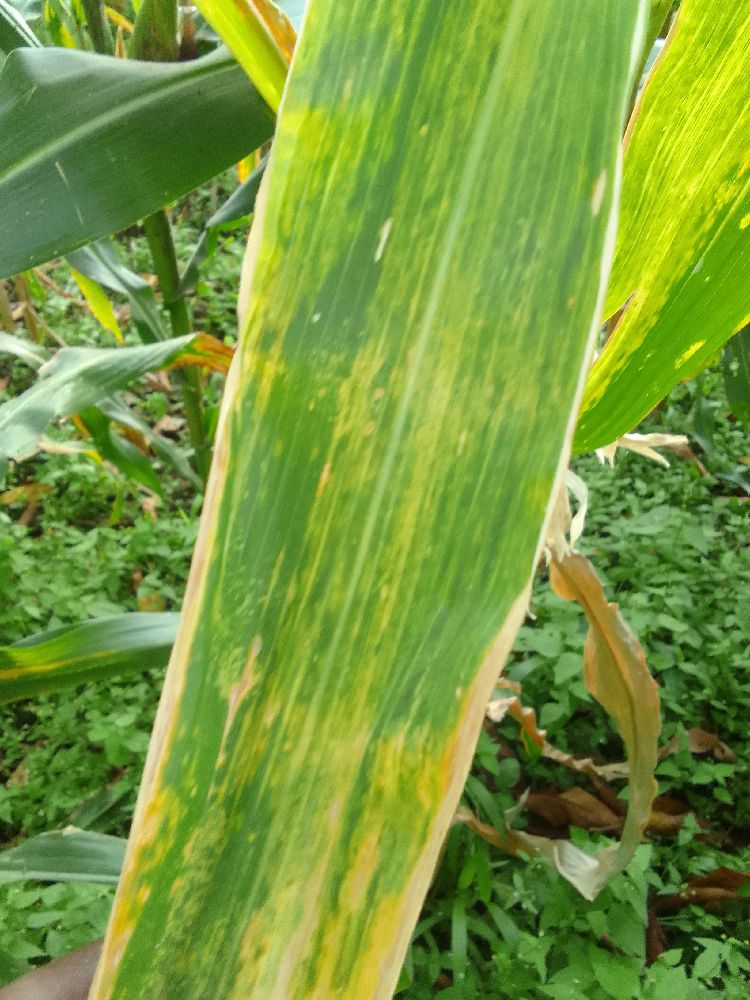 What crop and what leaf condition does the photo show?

maize, maize lethal necrosis
